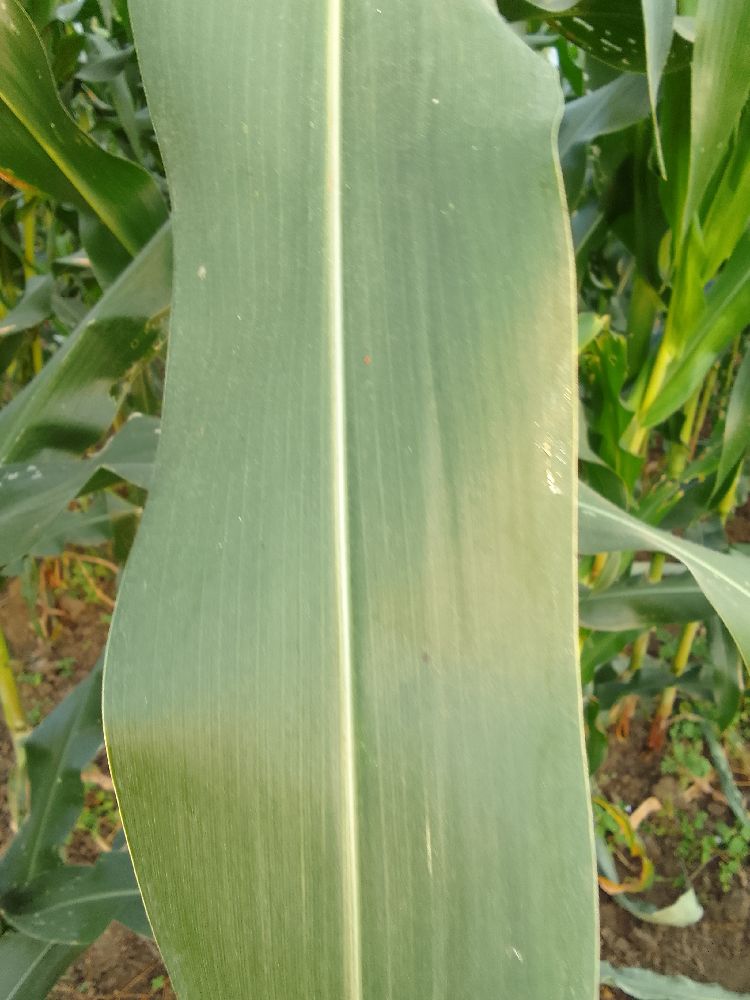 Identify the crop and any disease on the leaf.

maize, healthy
